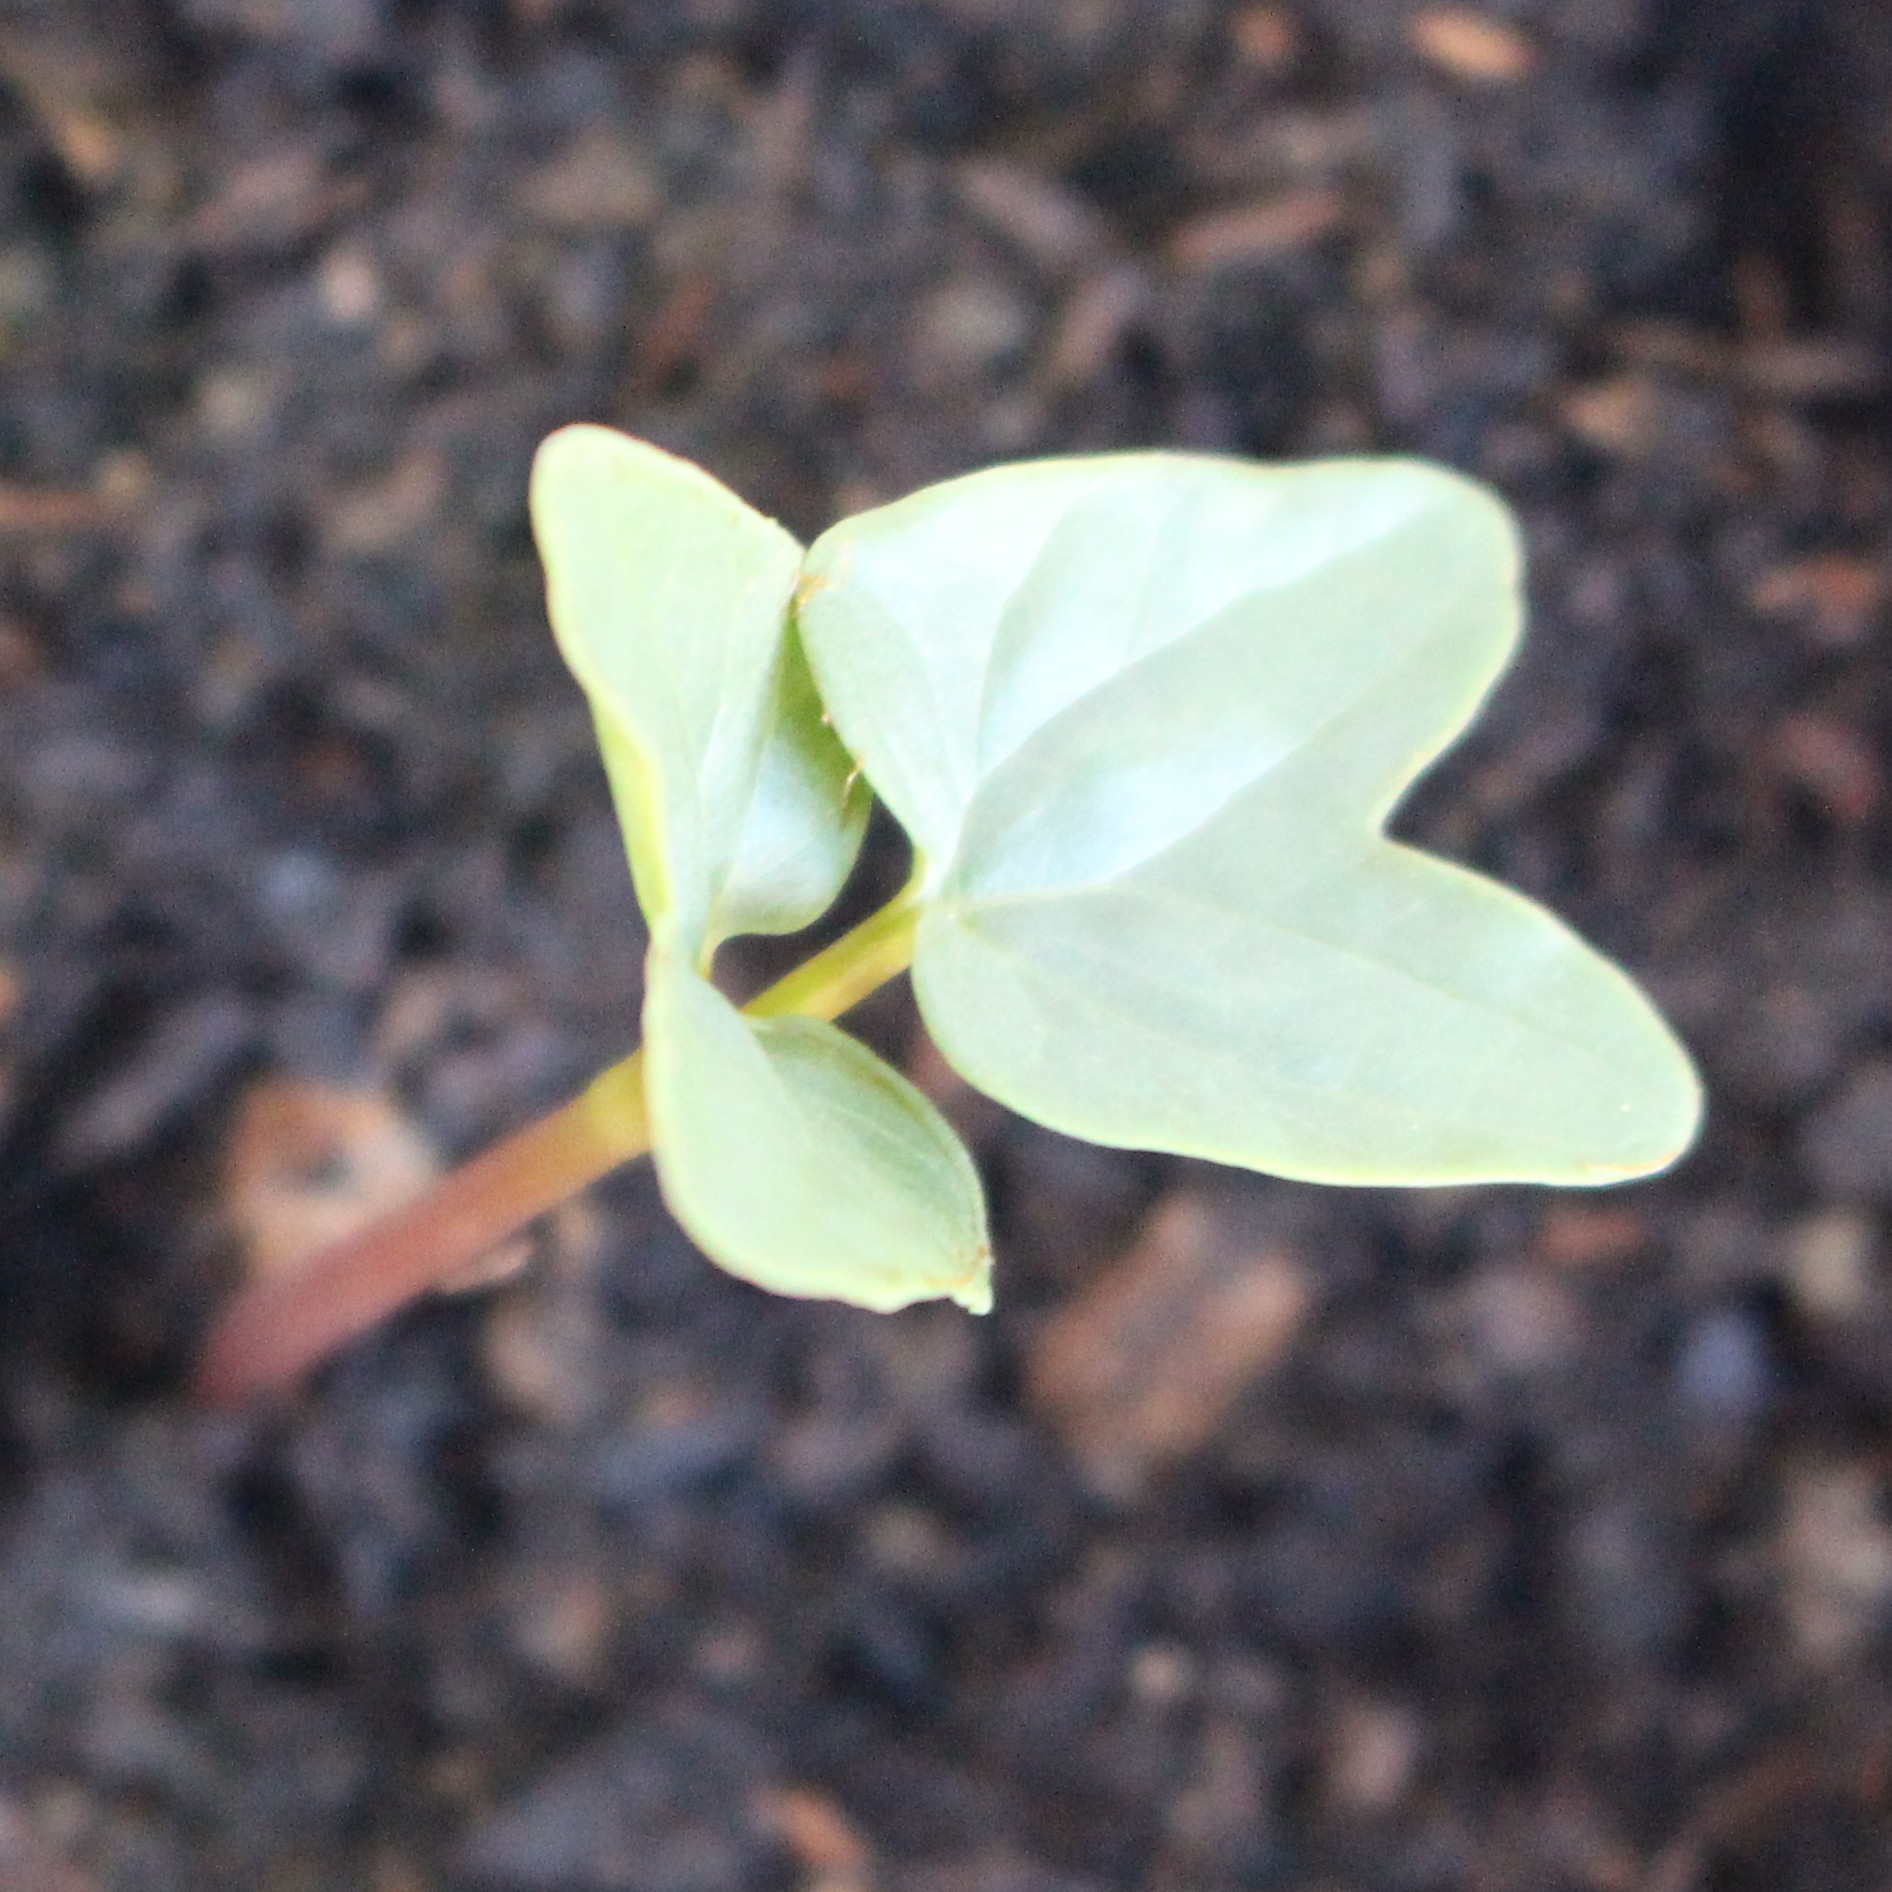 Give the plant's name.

Convolvulus arvensis
